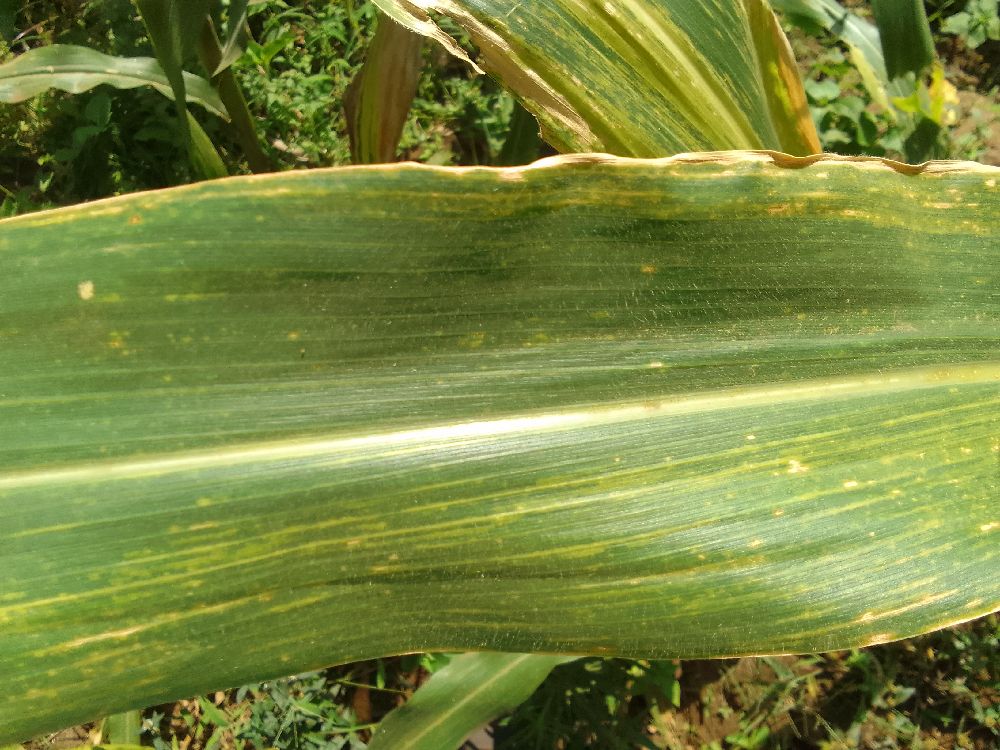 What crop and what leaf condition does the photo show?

maize, maize lethal necrosis
